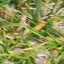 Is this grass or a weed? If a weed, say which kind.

grass
